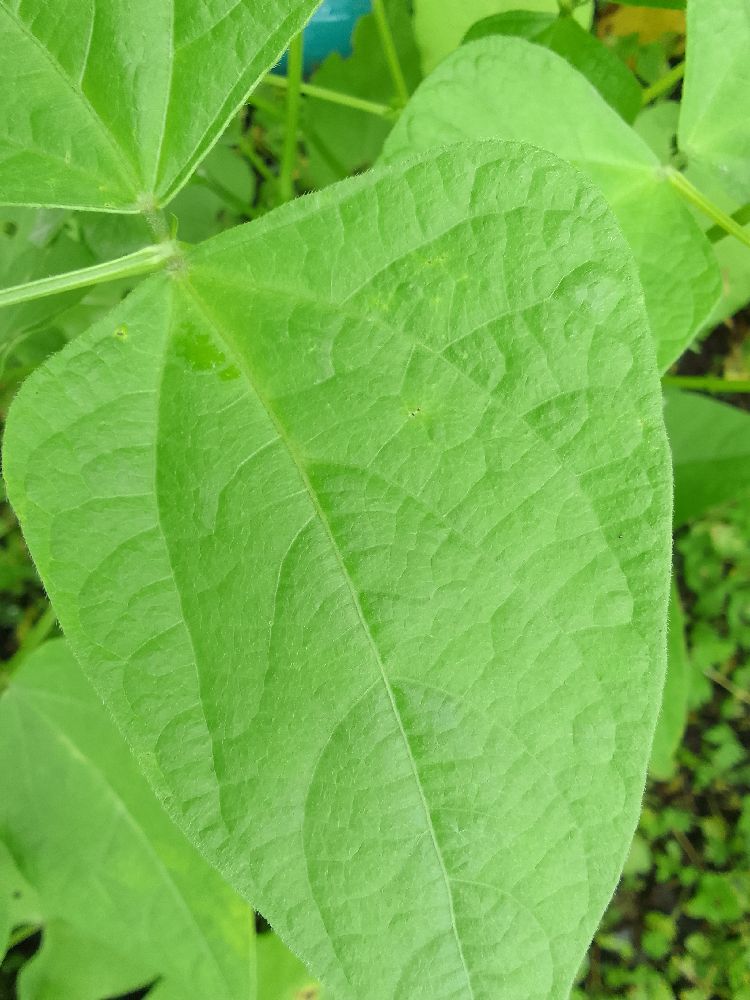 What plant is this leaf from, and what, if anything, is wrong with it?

common bean, healthy
